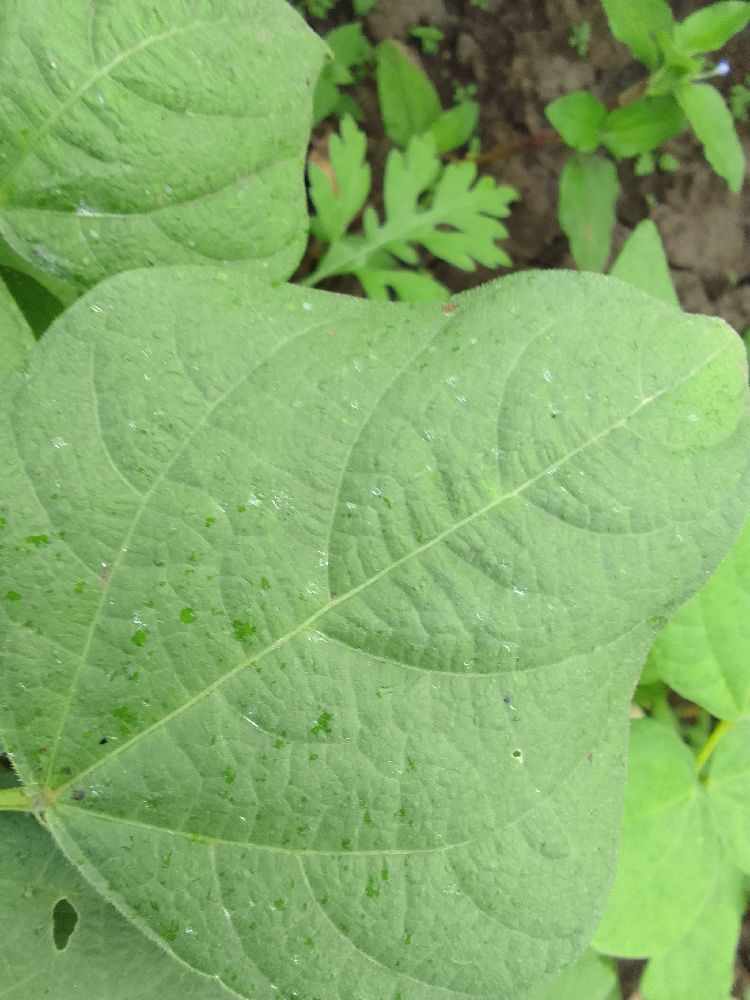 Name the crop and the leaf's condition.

common bean, healthy
